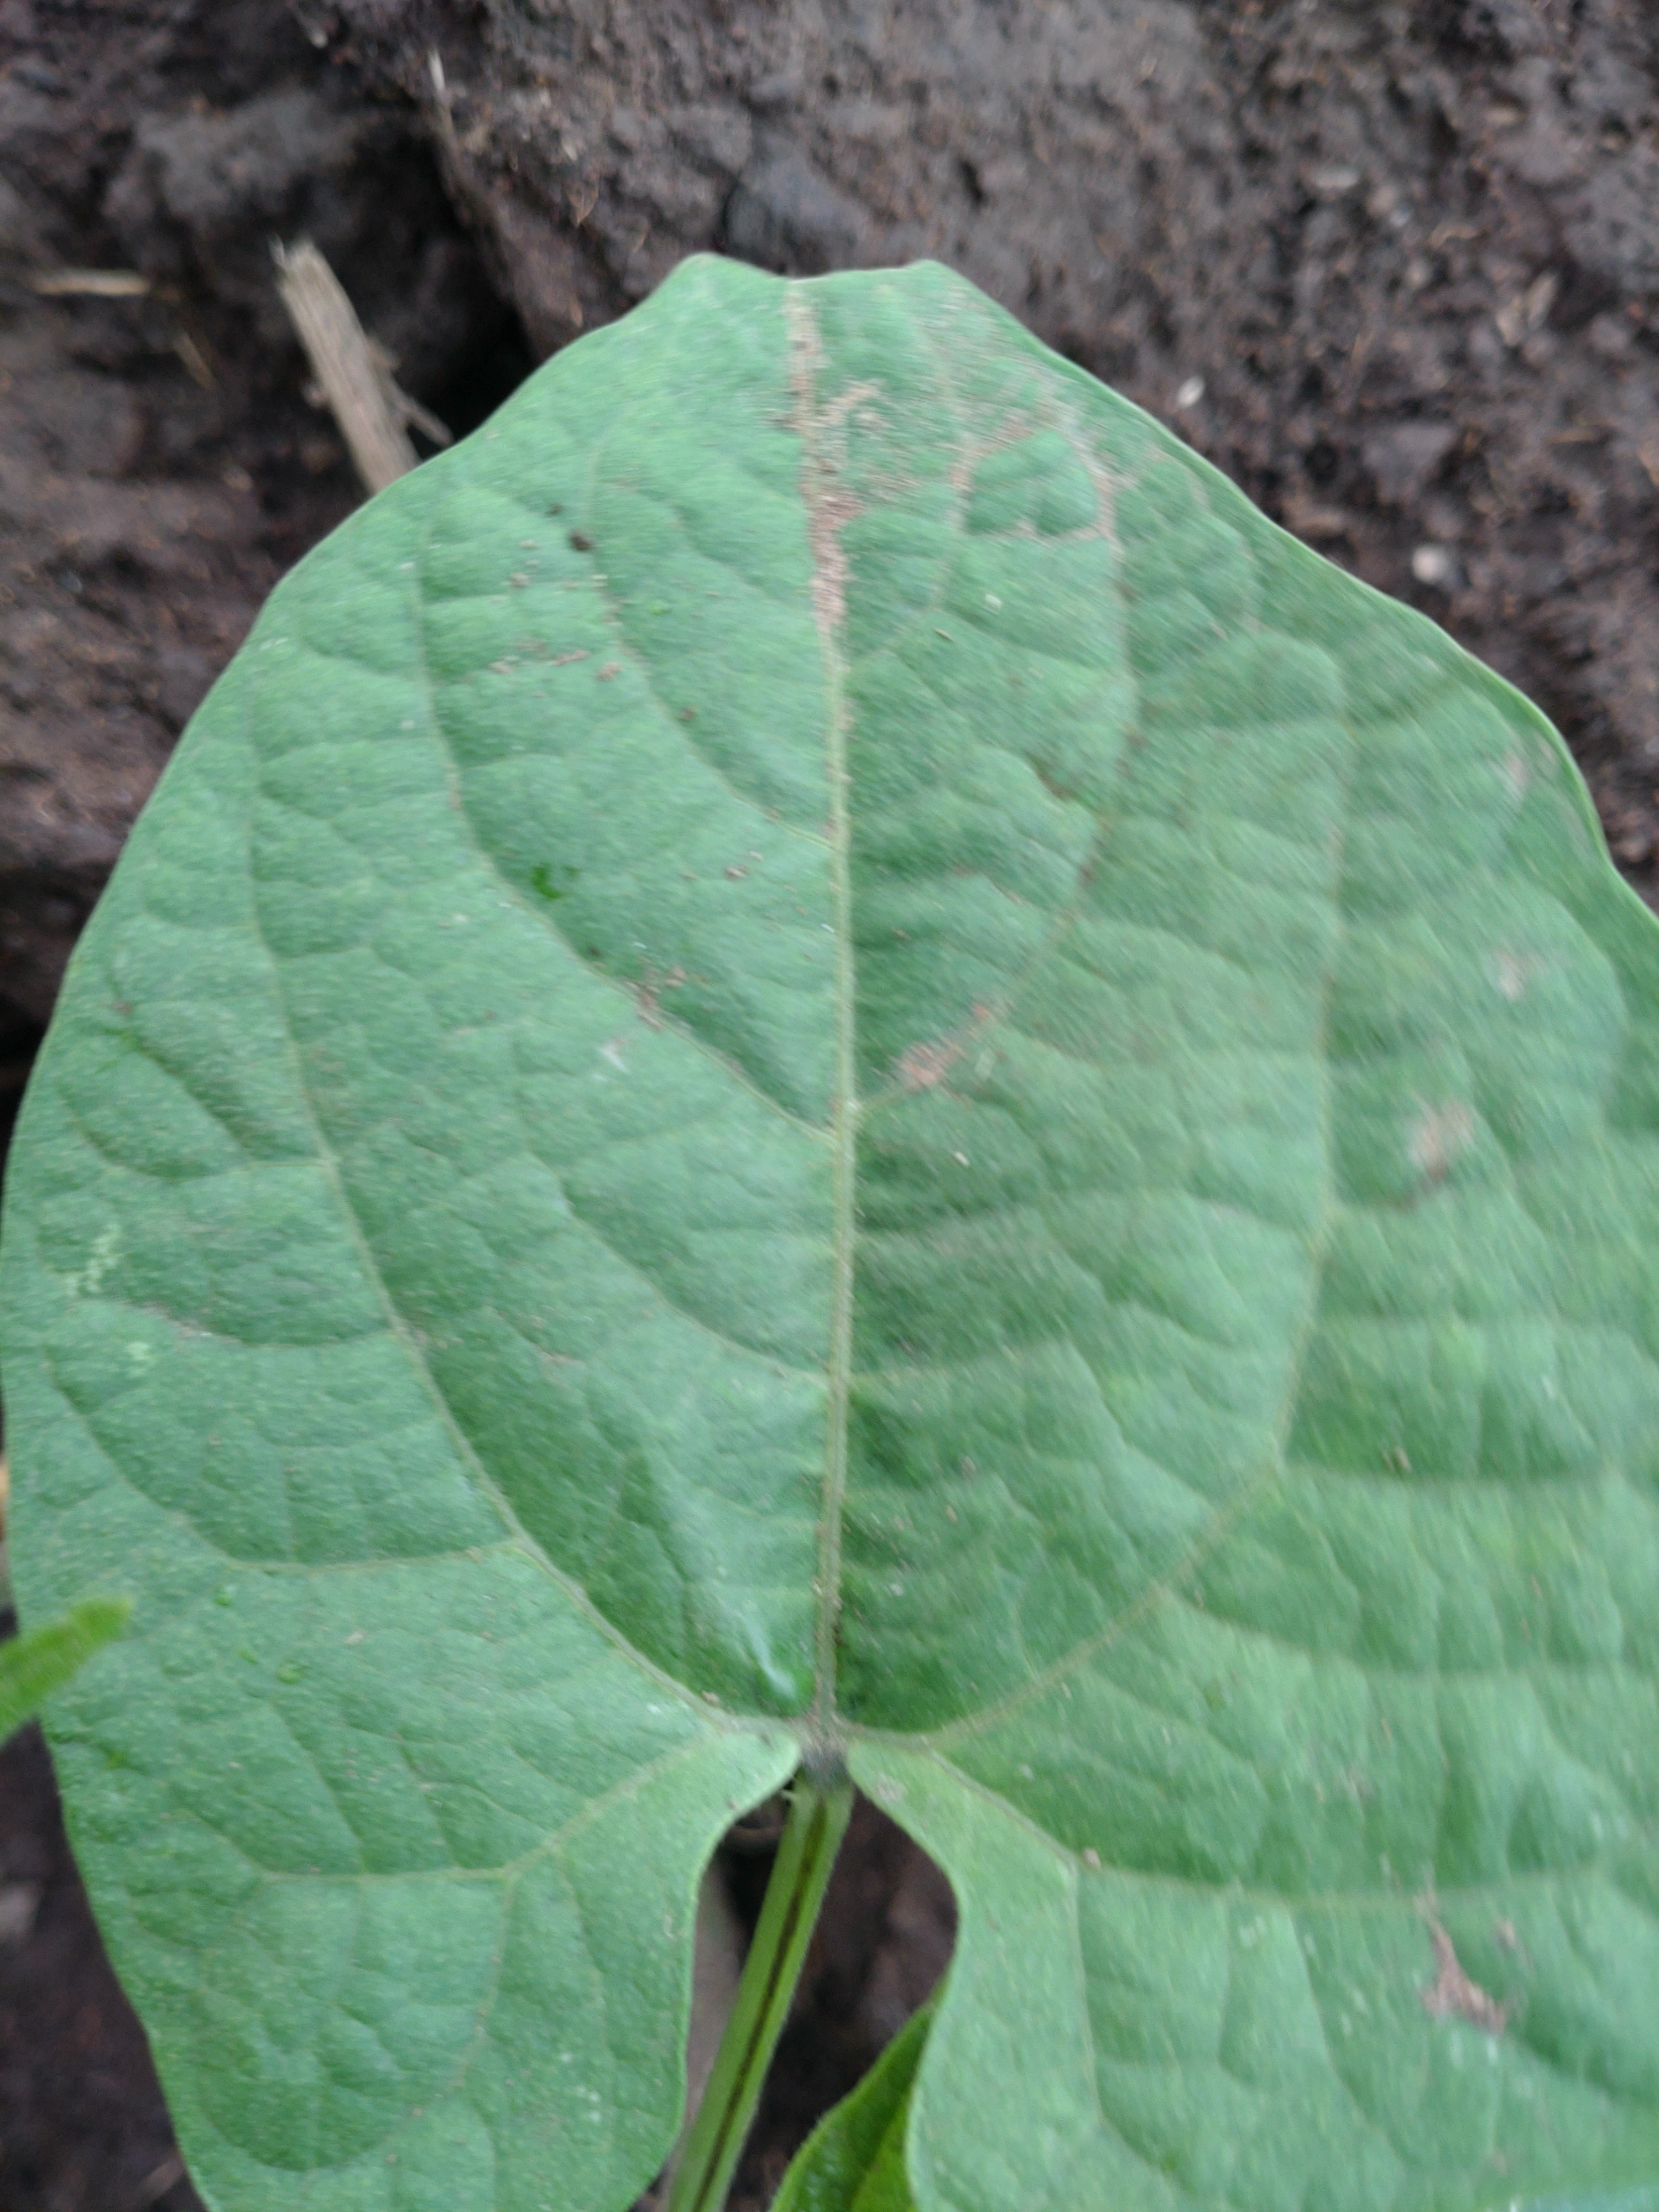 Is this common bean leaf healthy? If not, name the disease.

healthy
